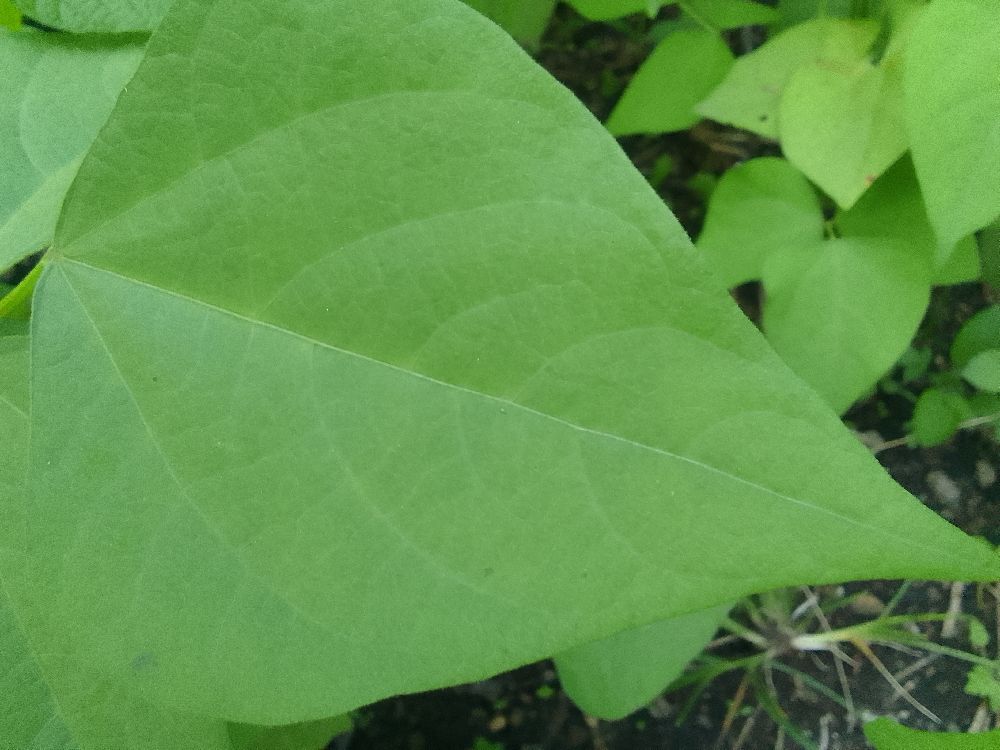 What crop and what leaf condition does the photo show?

common bean, healthy
